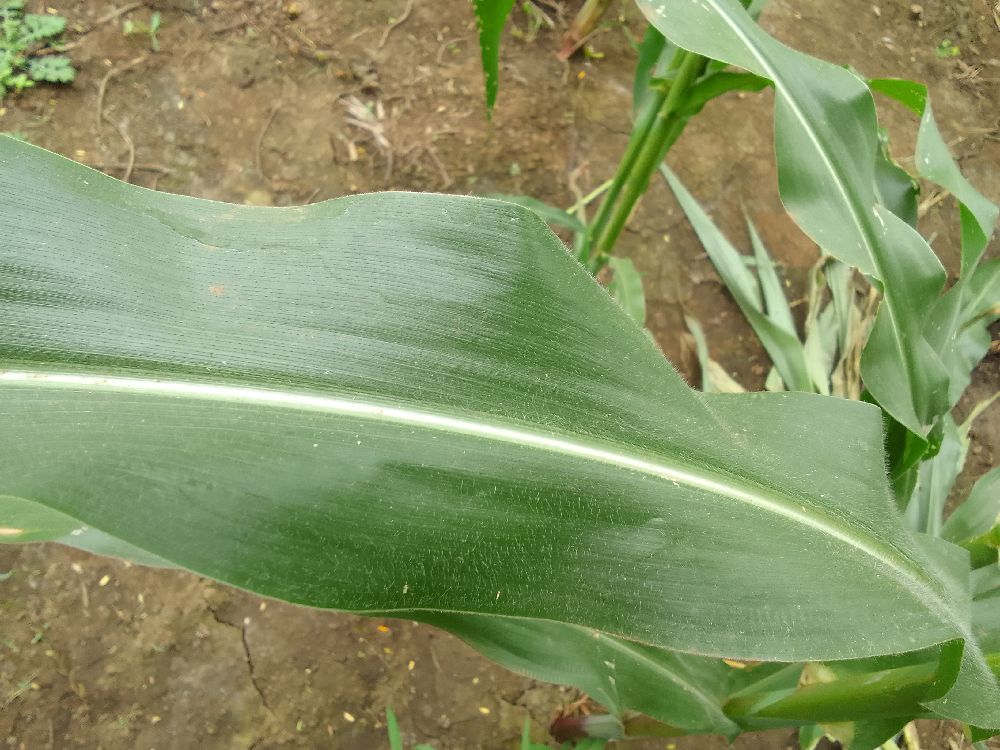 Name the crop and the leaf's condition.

maize, healthy
